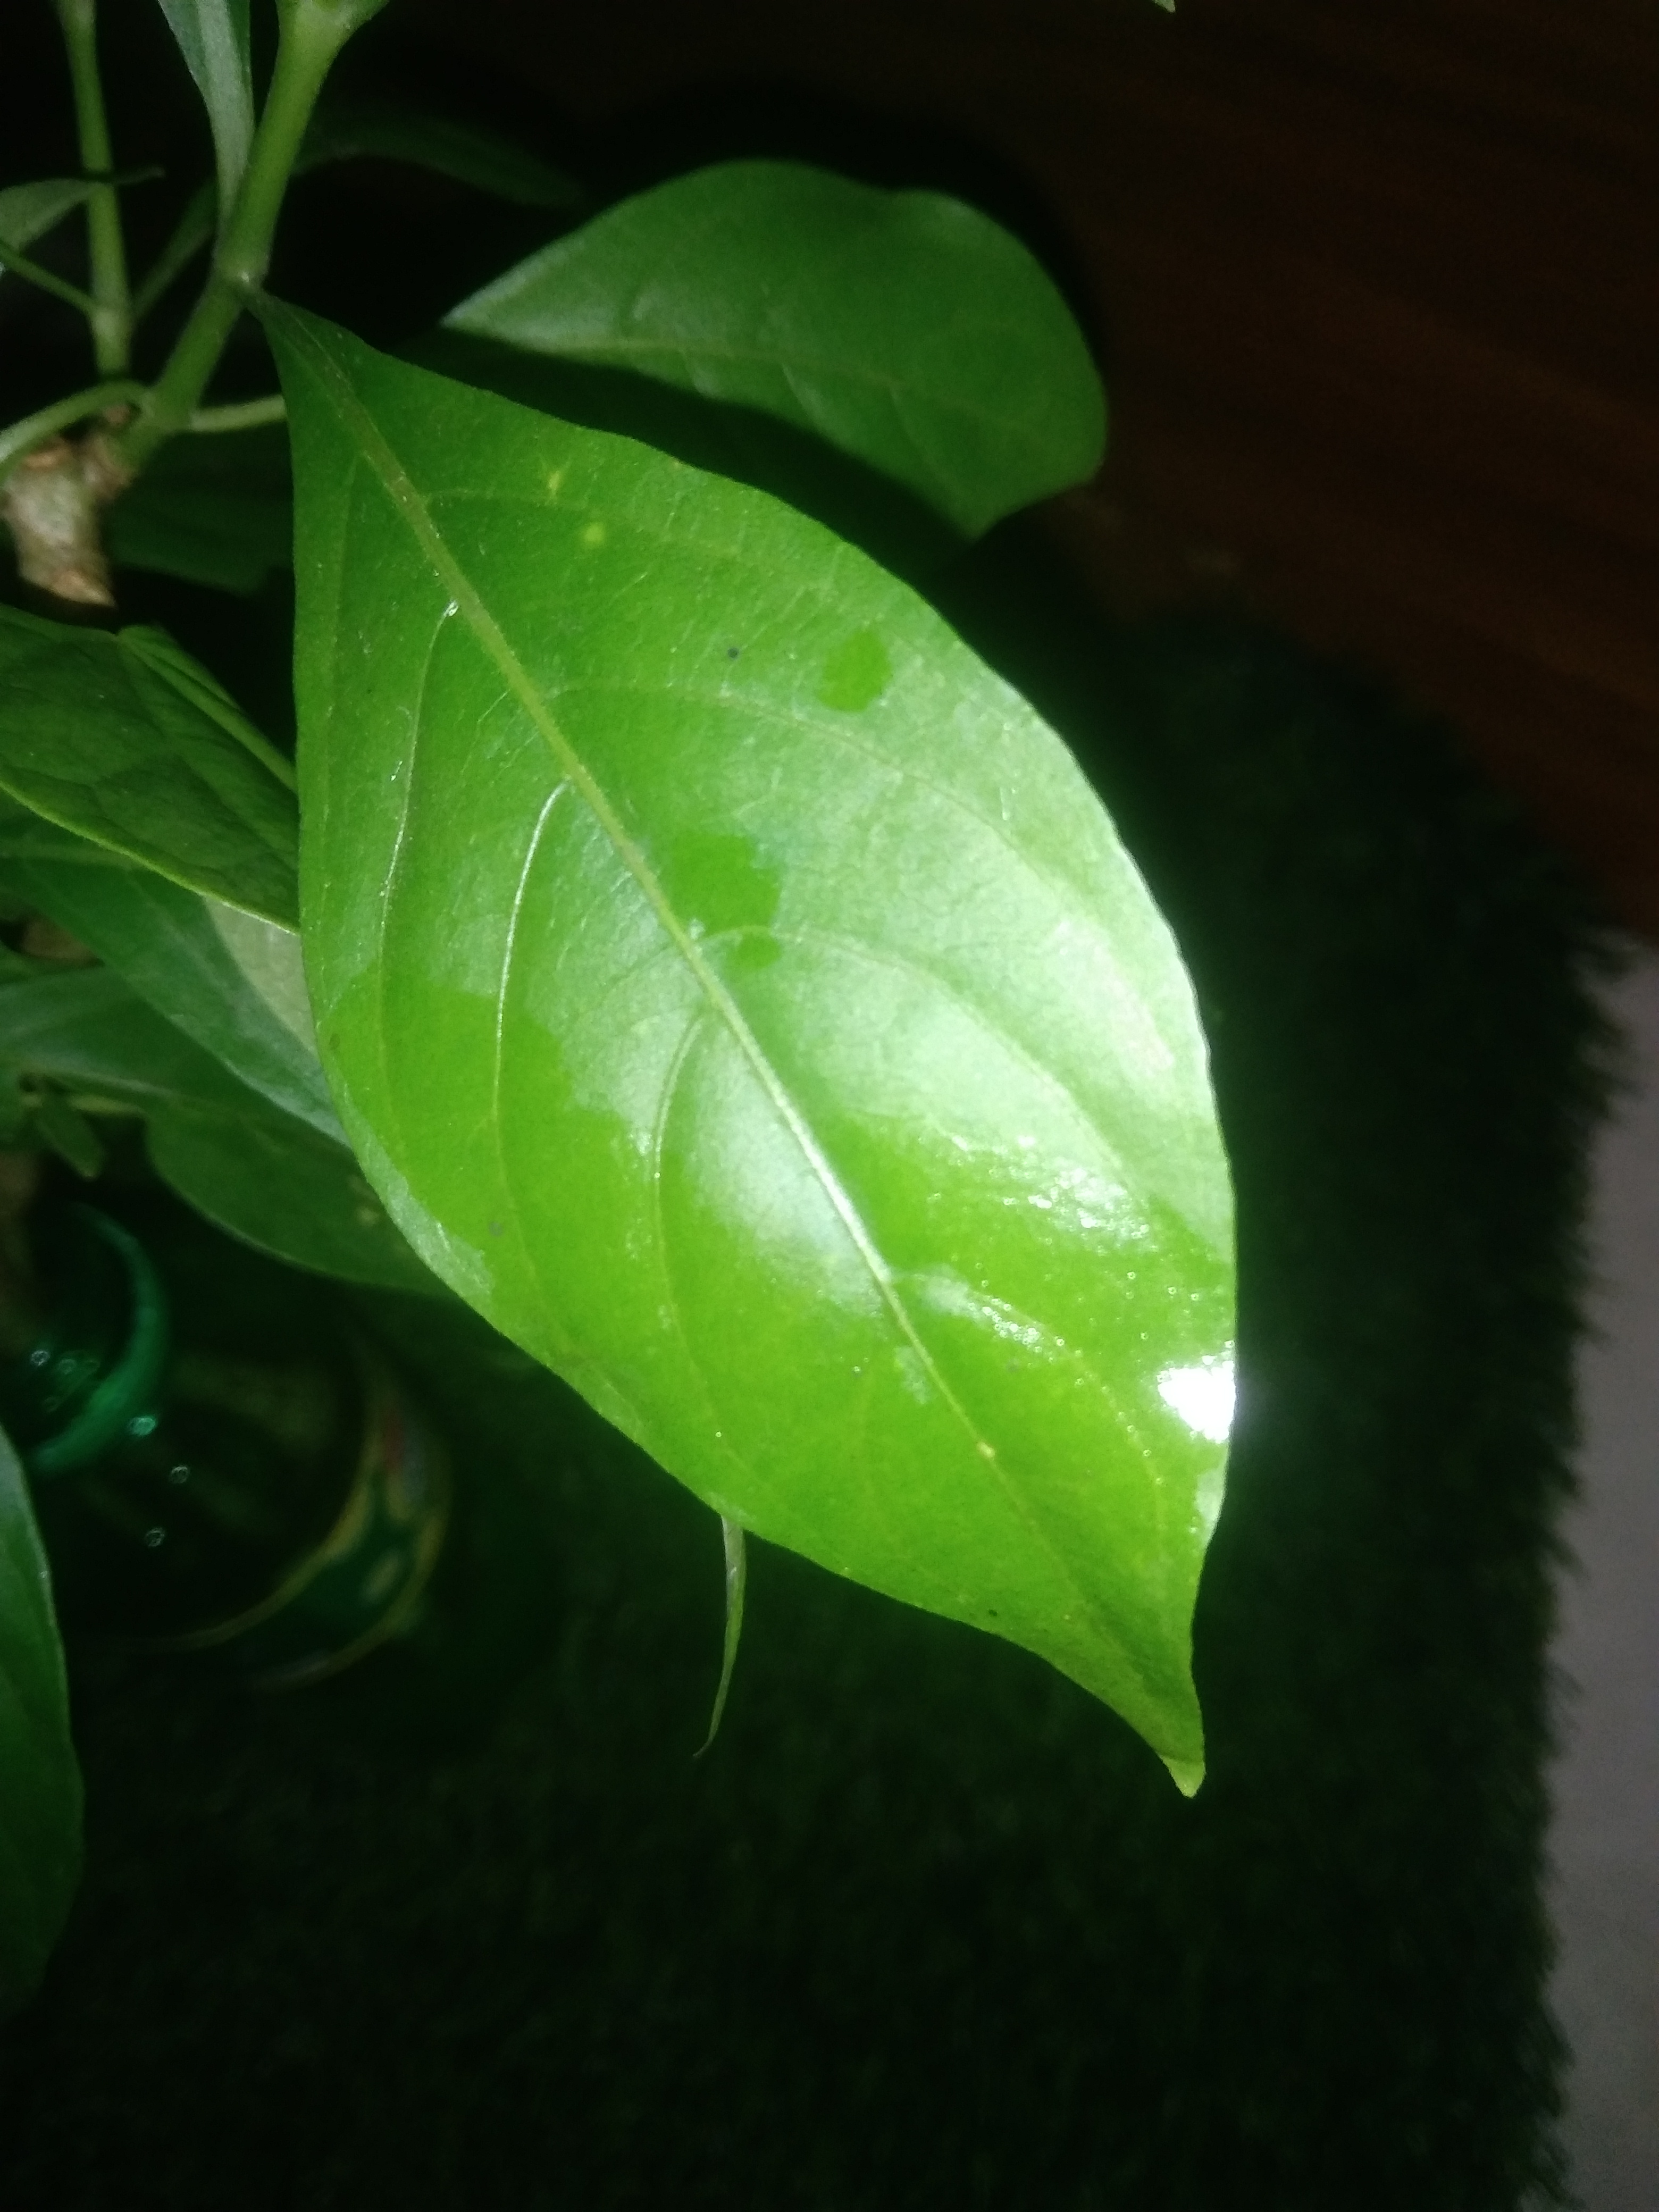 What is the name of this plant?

vasaka
